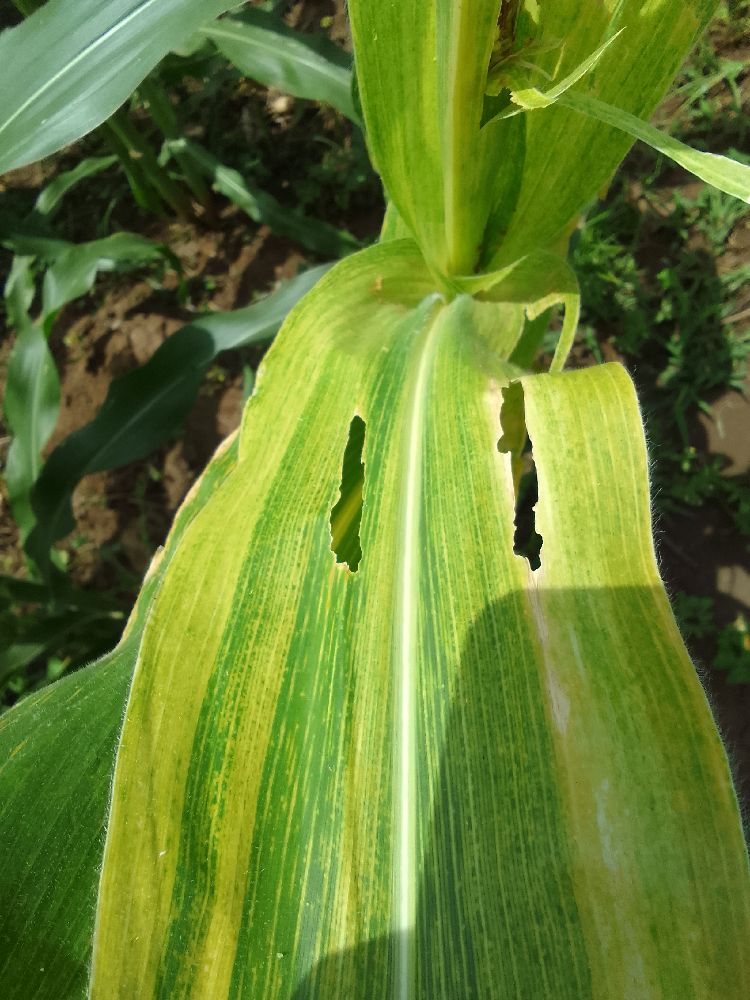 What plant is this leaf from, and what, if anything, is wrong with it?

maize, maize lethal necrosis
